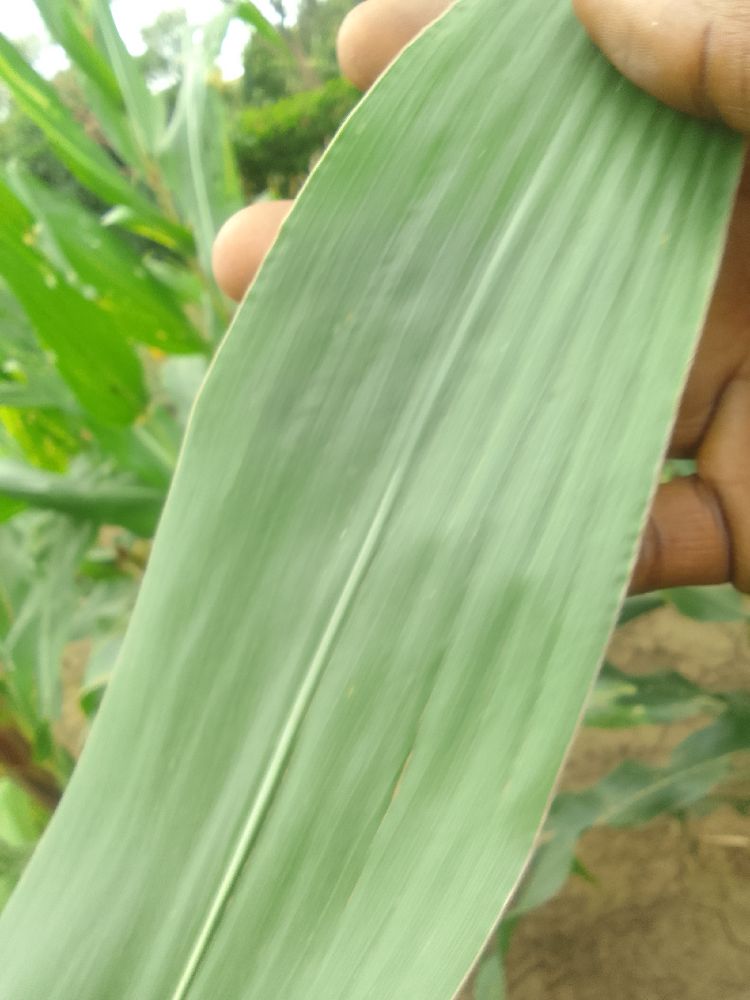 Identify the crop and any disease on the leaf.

maize, healthy
